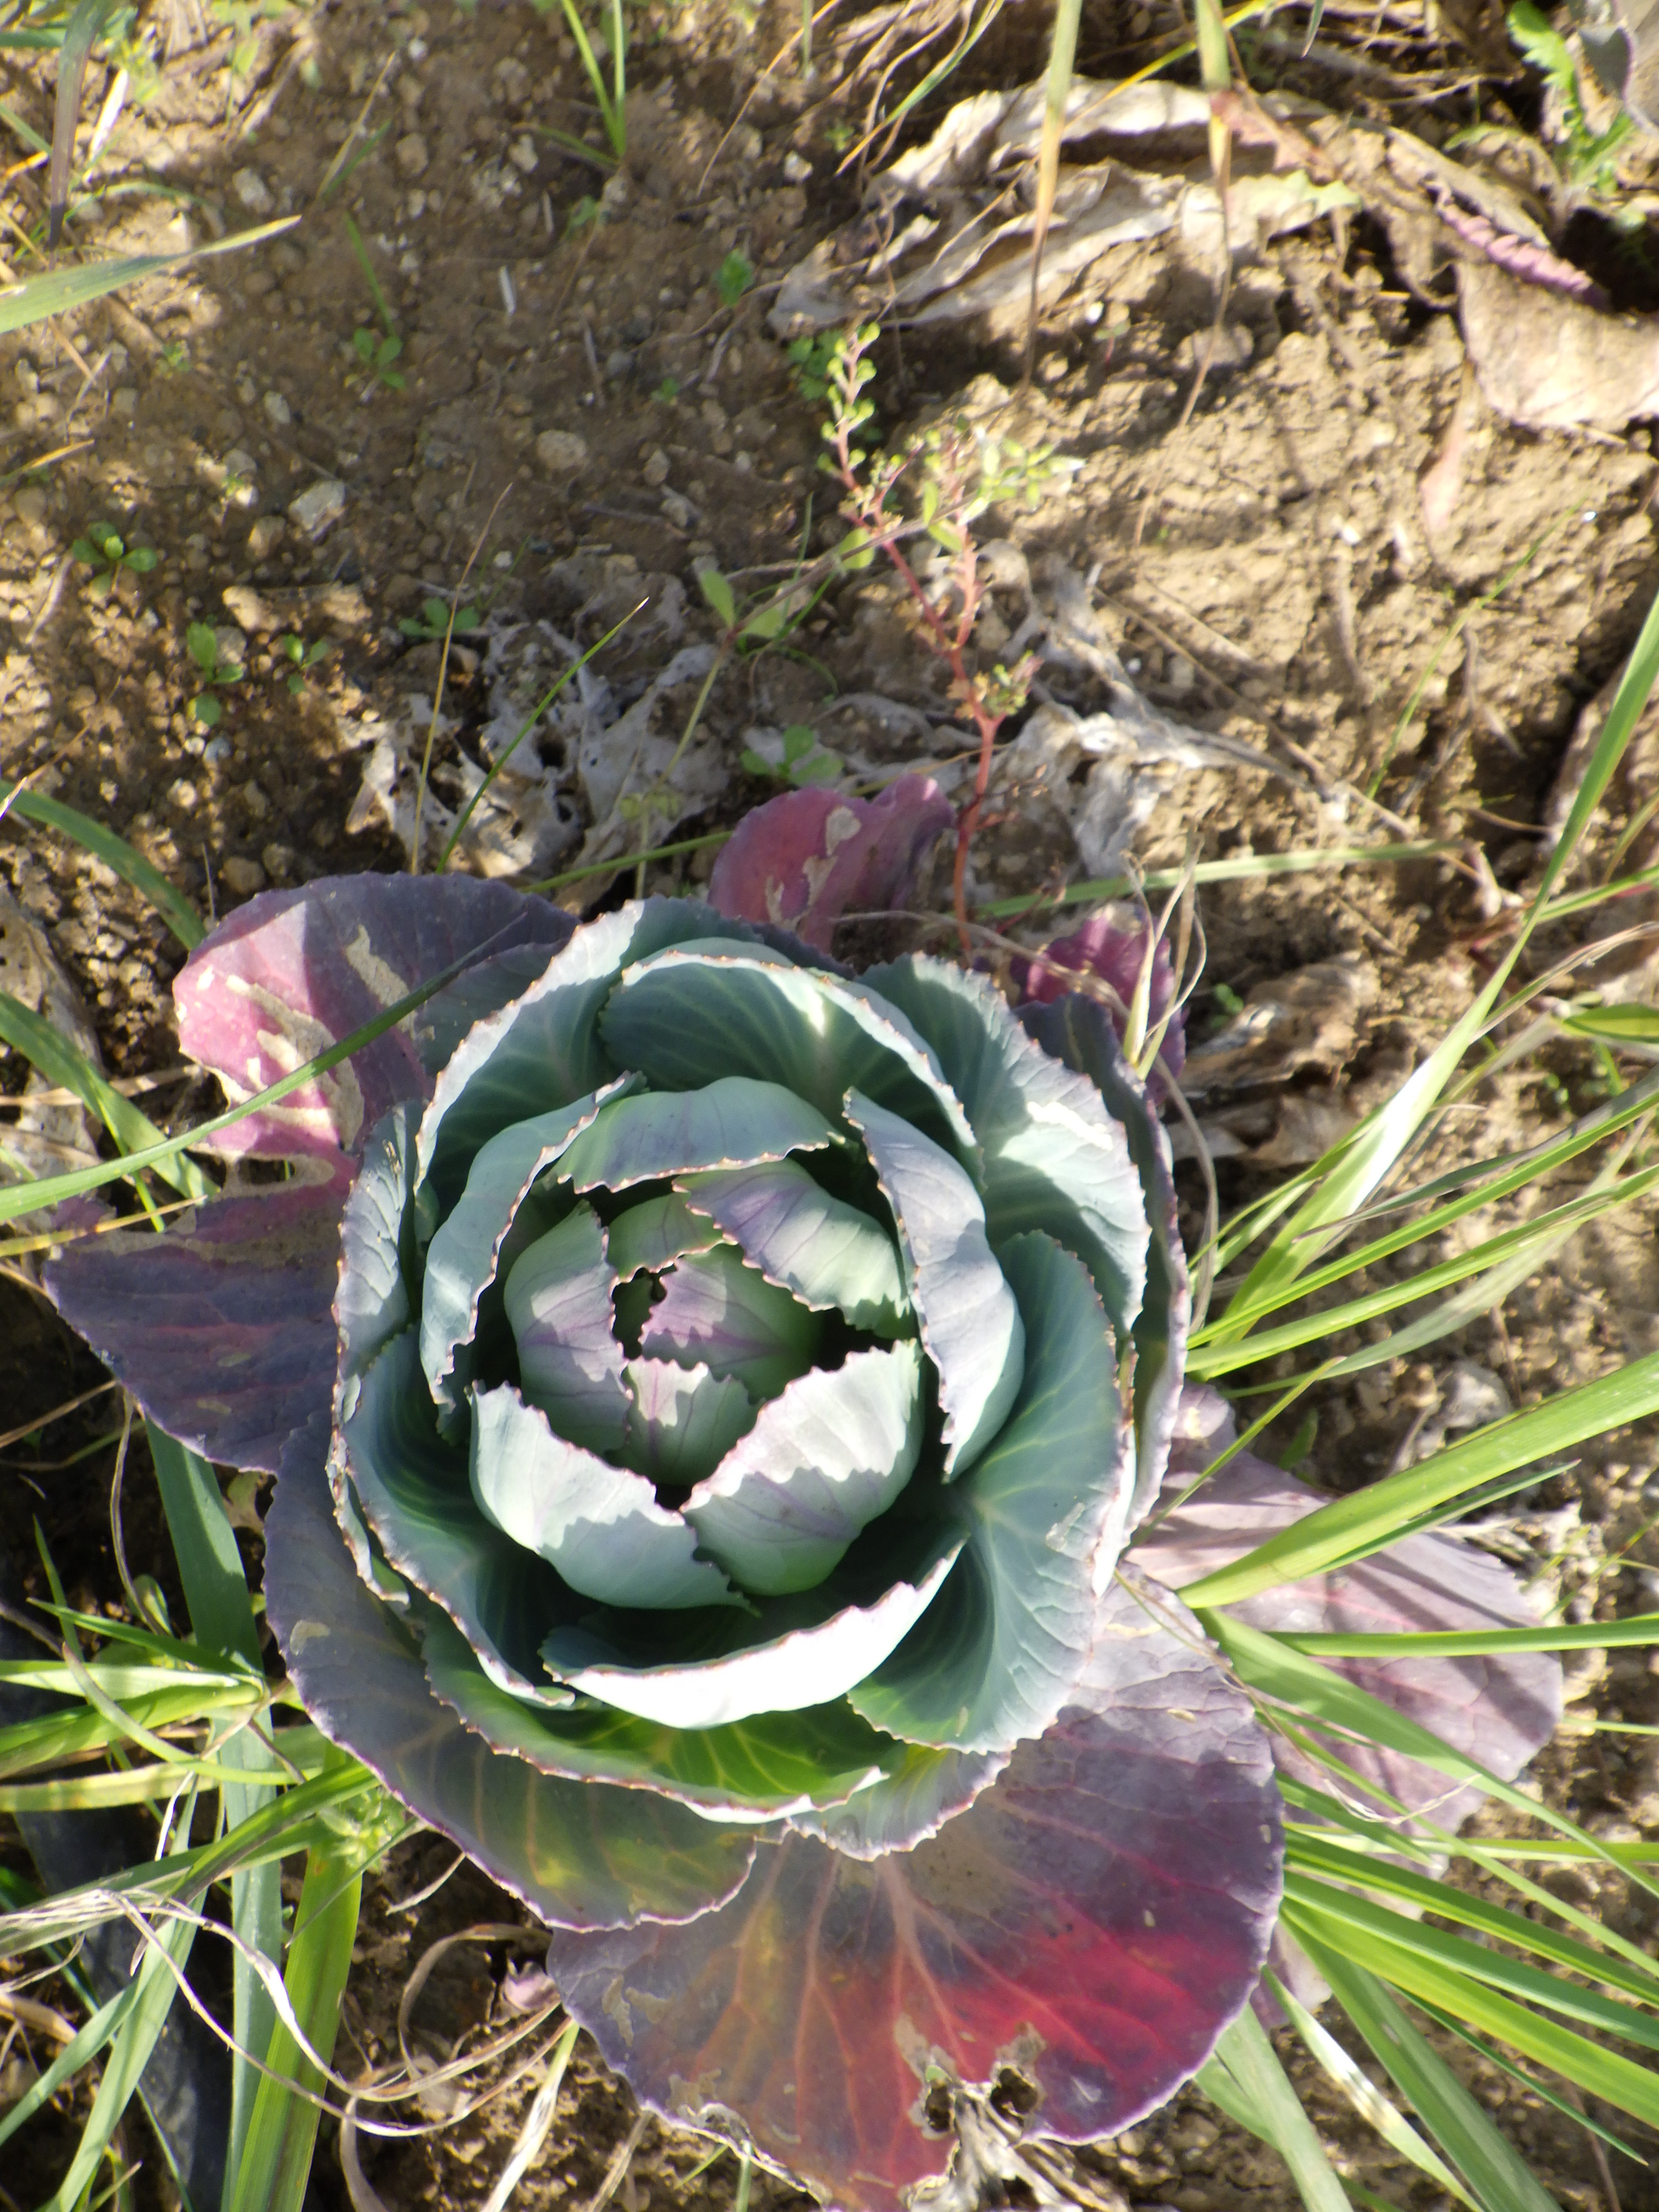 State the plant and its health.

cabbage, phytophagous
